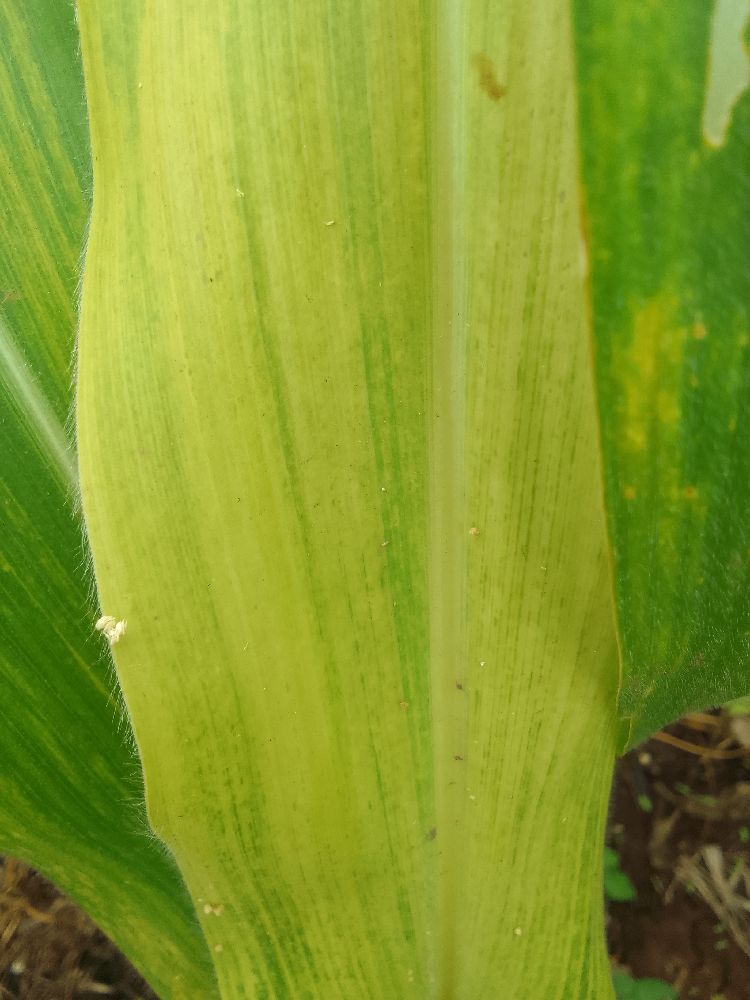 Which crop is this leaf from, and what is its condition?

maize, maize lethal necrosis
